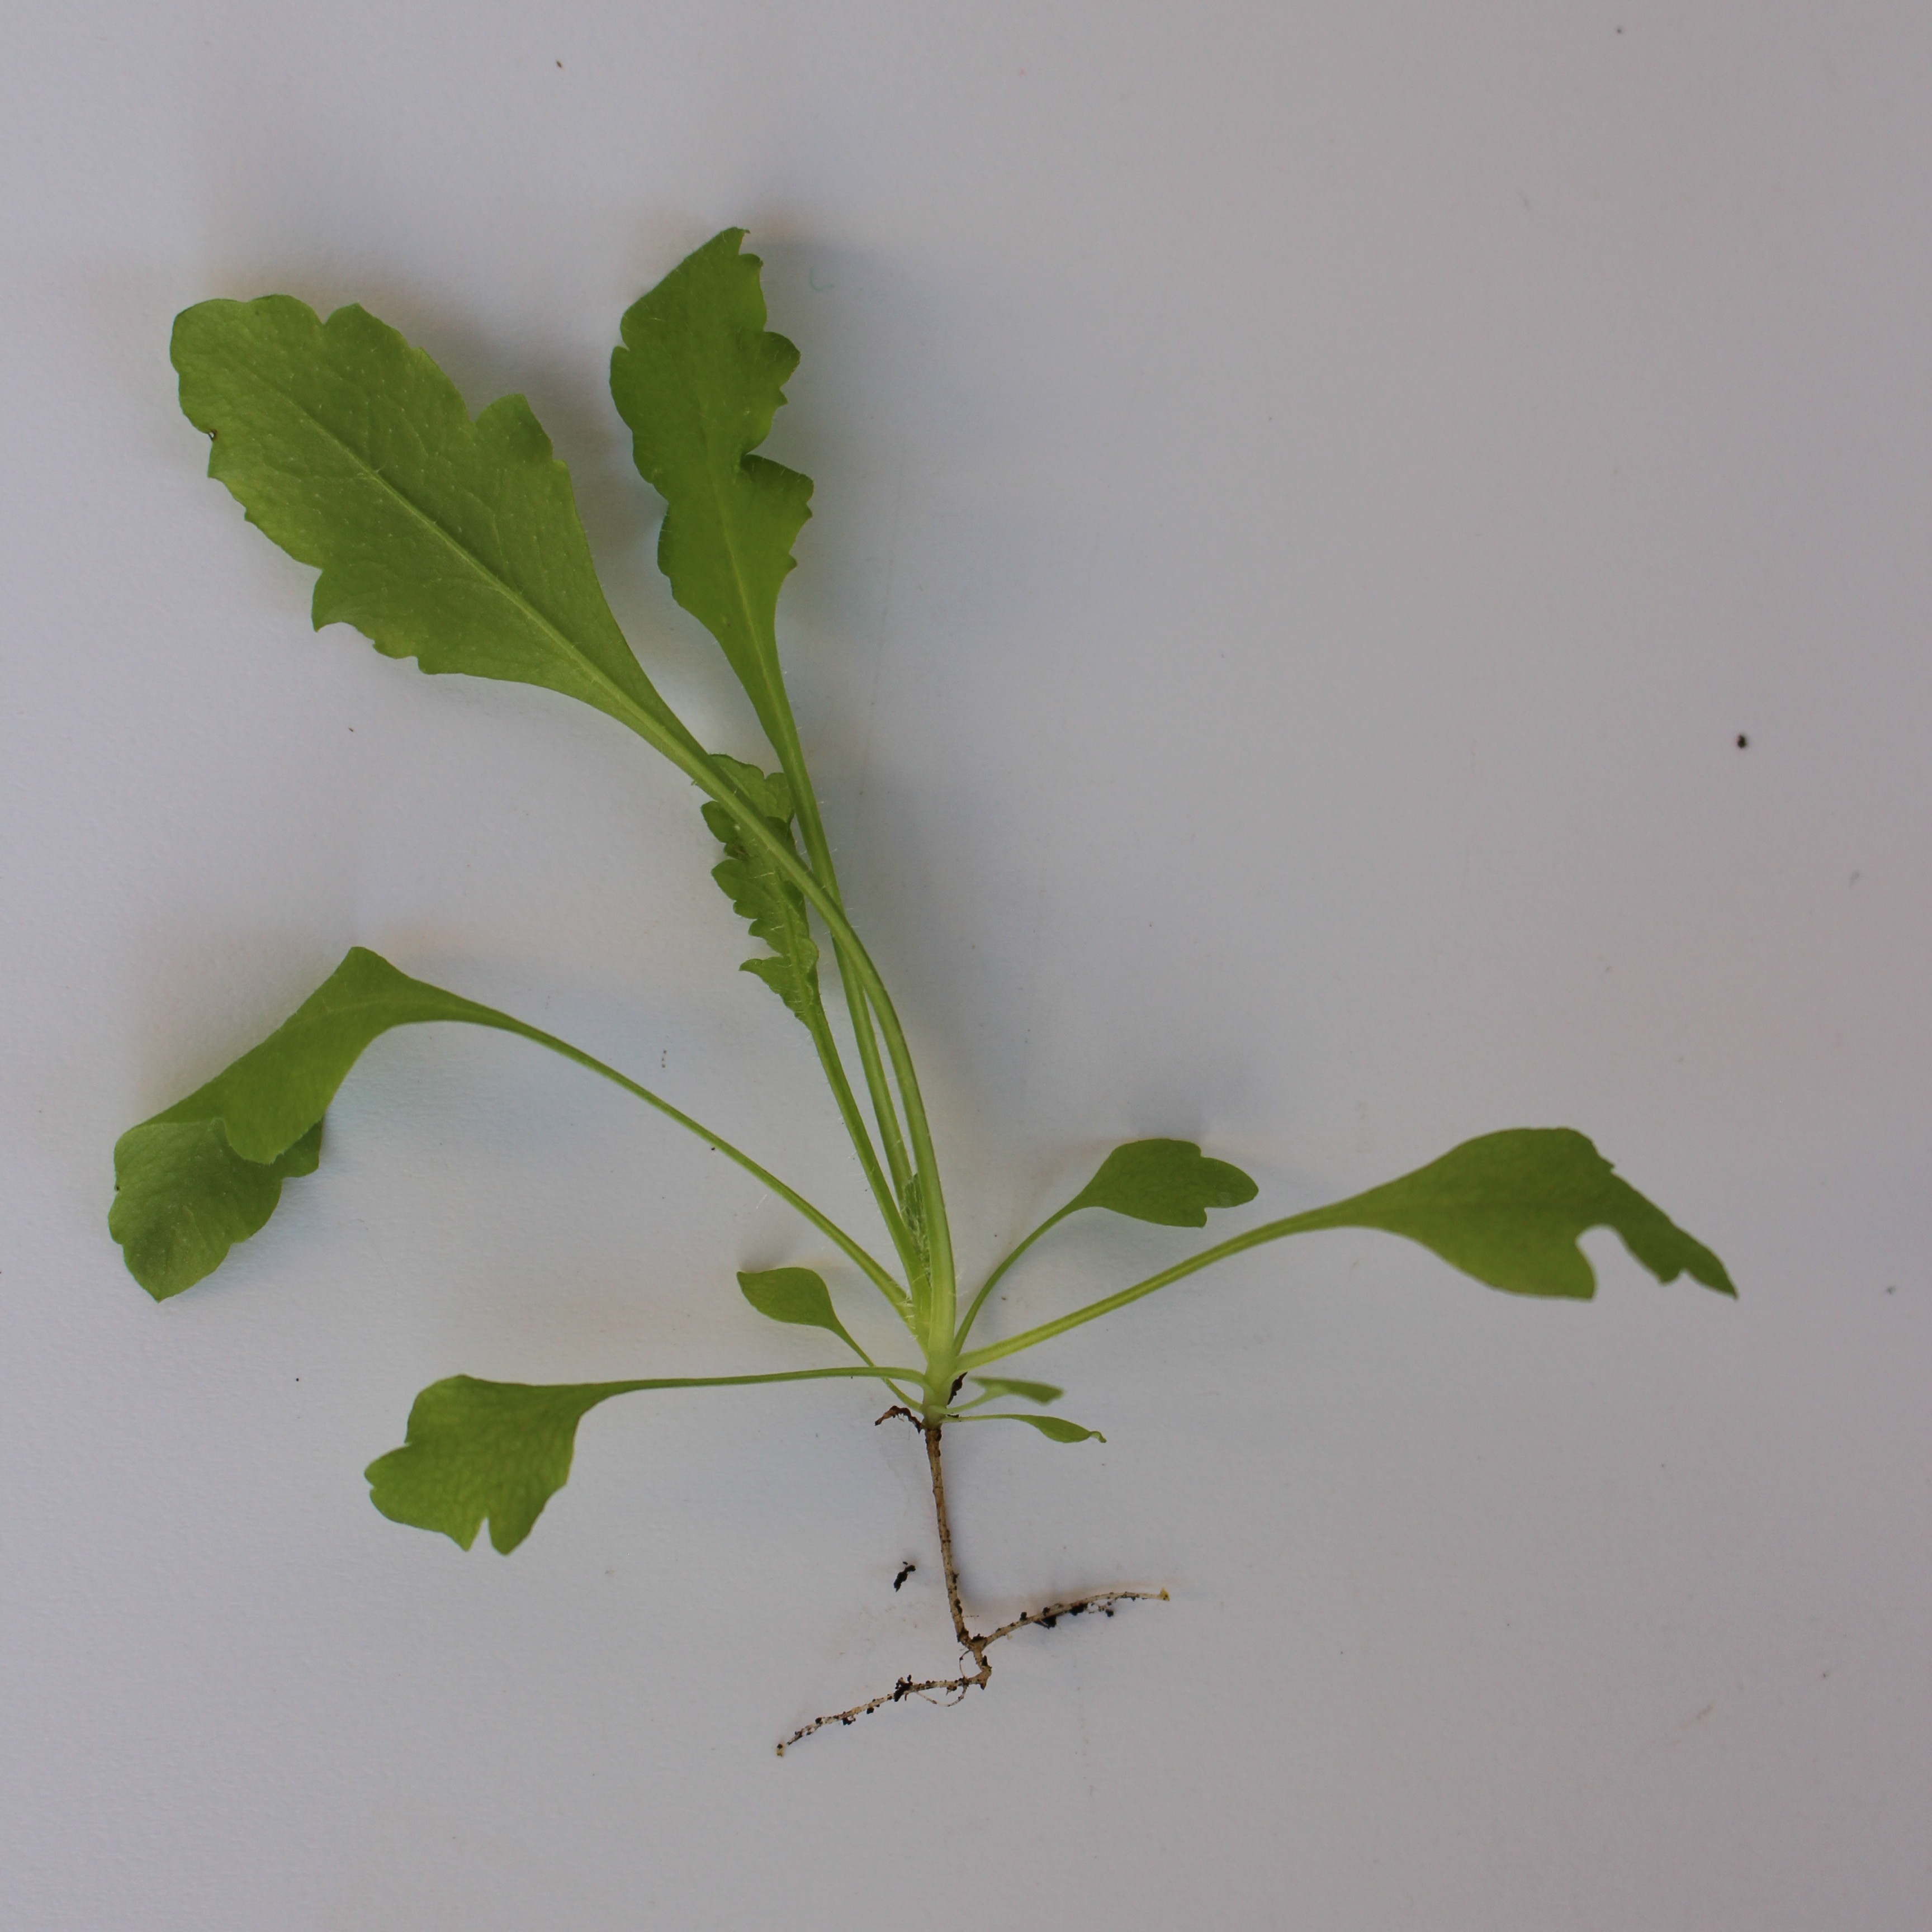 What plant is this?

Papaver rhoeas
